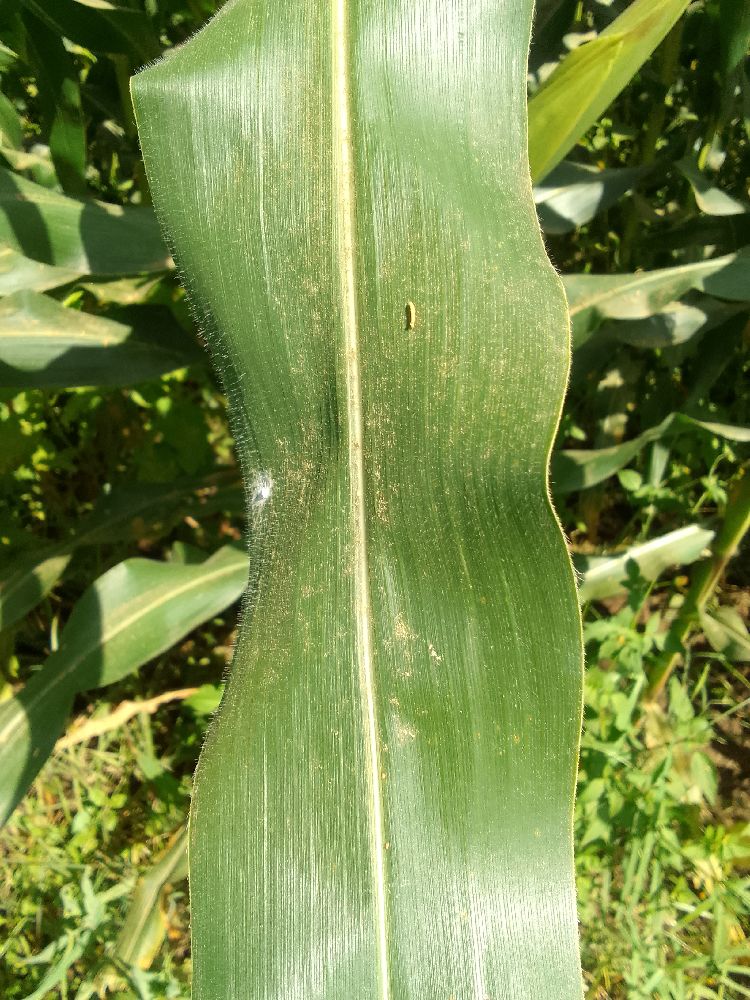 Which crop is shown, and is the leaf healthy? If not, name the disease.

maize, healthy
